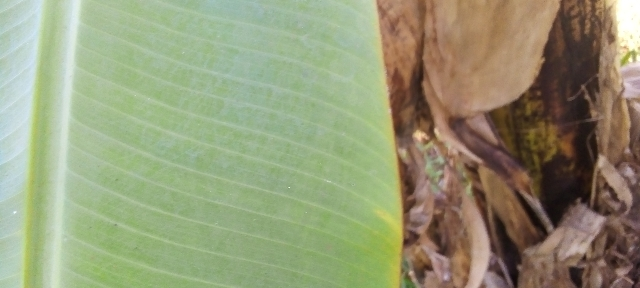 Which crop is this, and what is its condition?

banana, healthy
